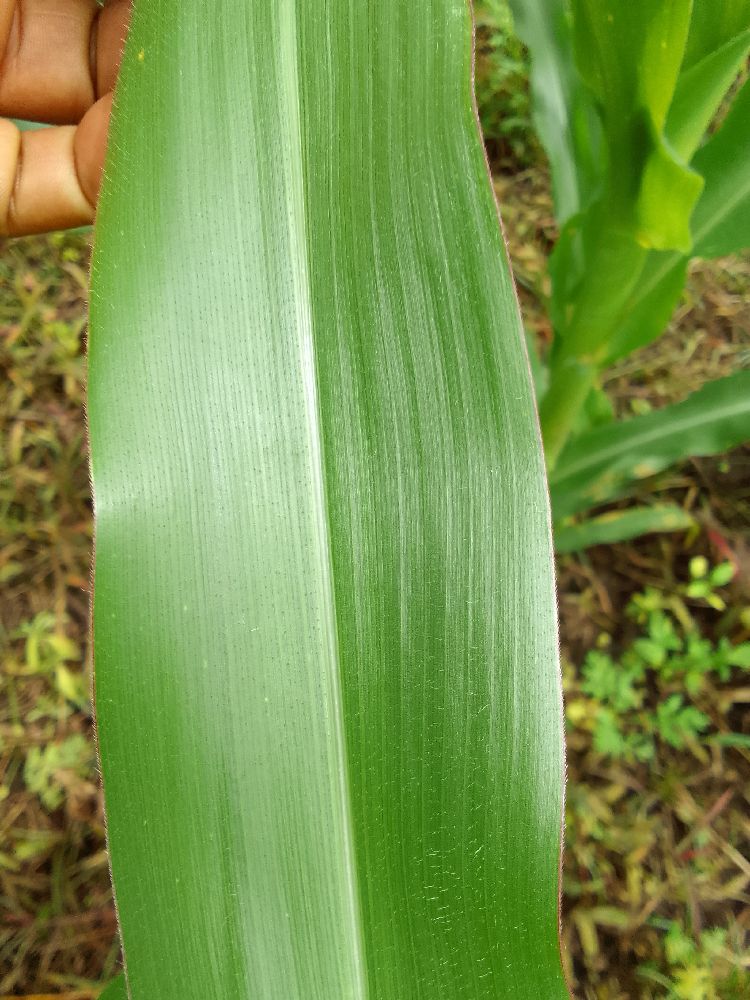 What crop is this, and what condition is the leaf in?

maize, healthy
